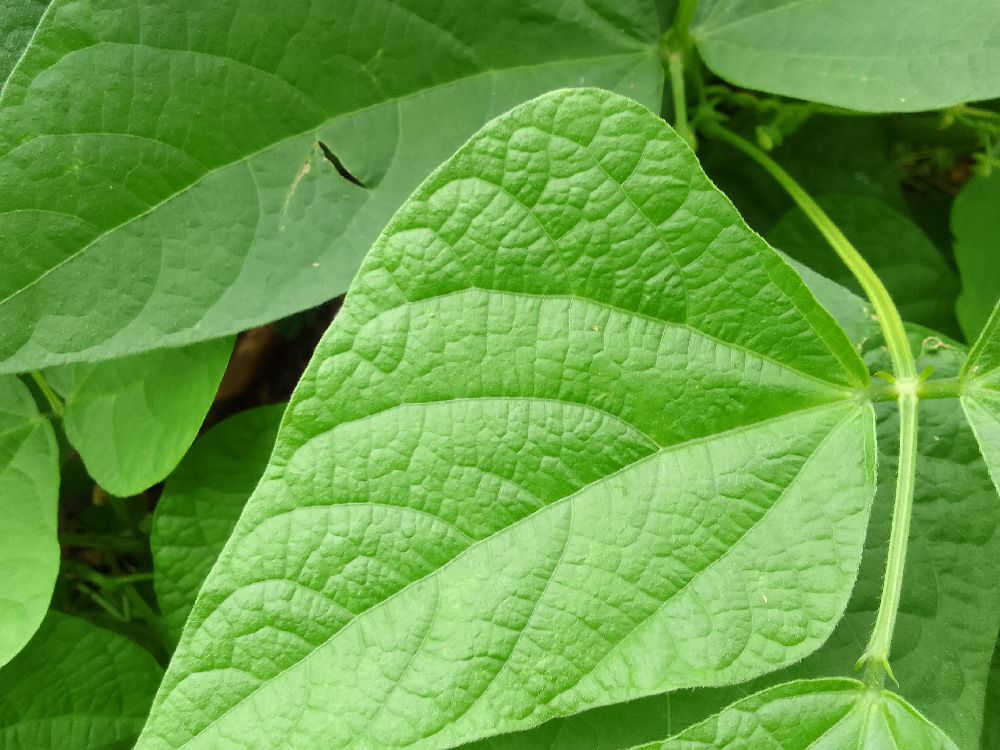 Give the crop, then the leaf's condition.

common bean, healthy
